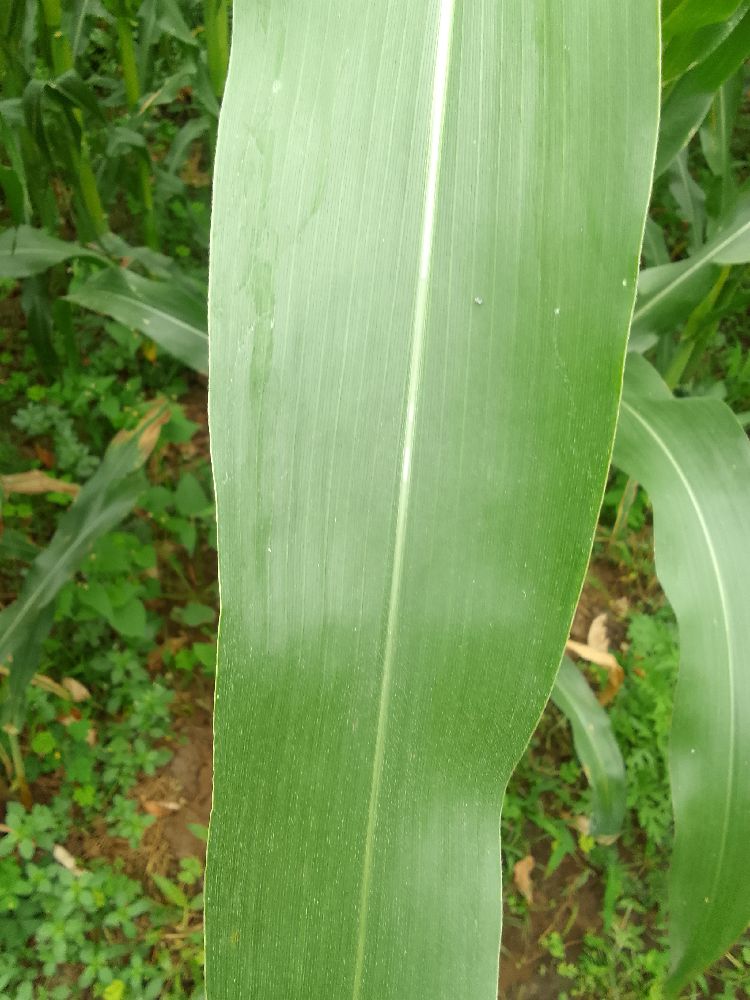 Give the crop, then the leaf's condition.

maize, healthy
